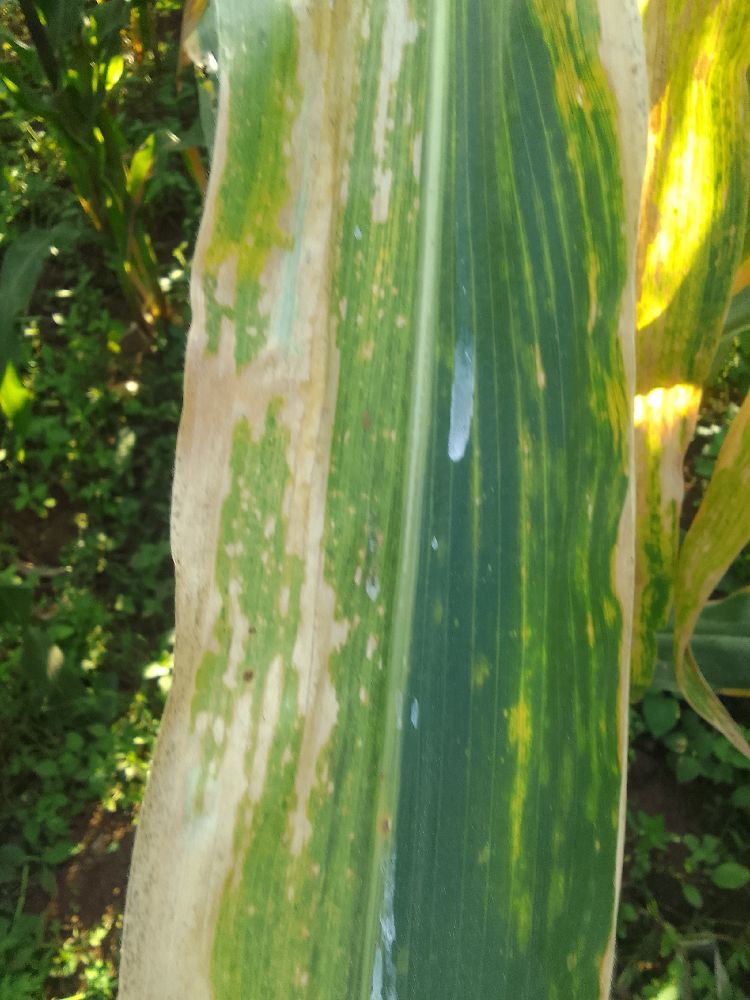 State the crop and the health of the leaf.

maize, maize lethal necrosis
